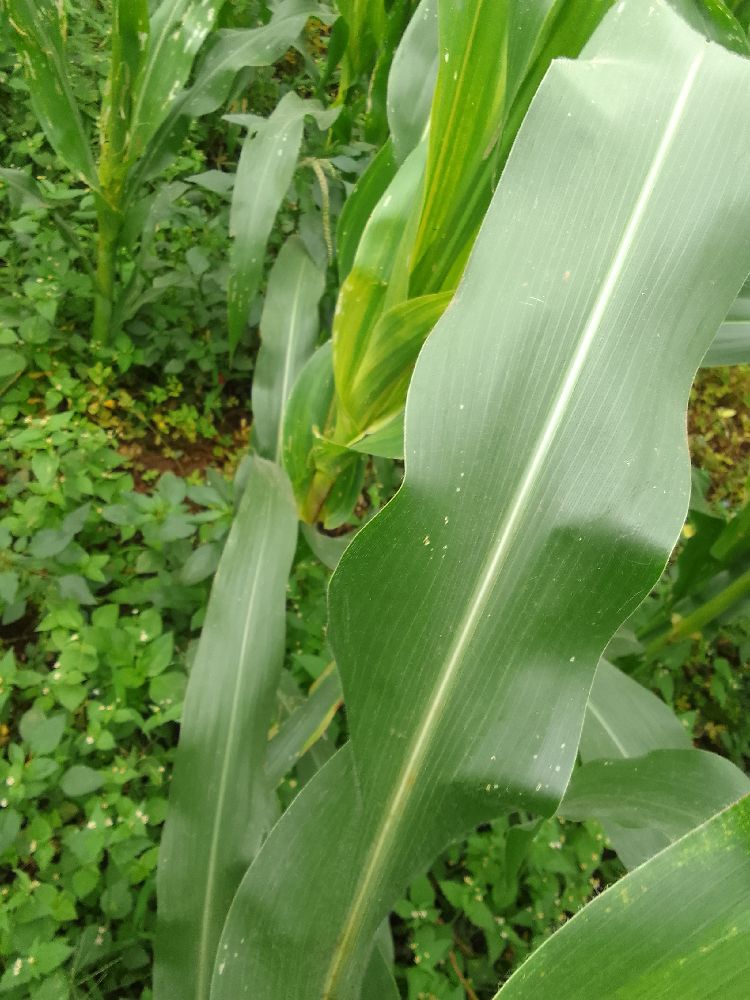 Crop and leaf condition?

maize, healthy
